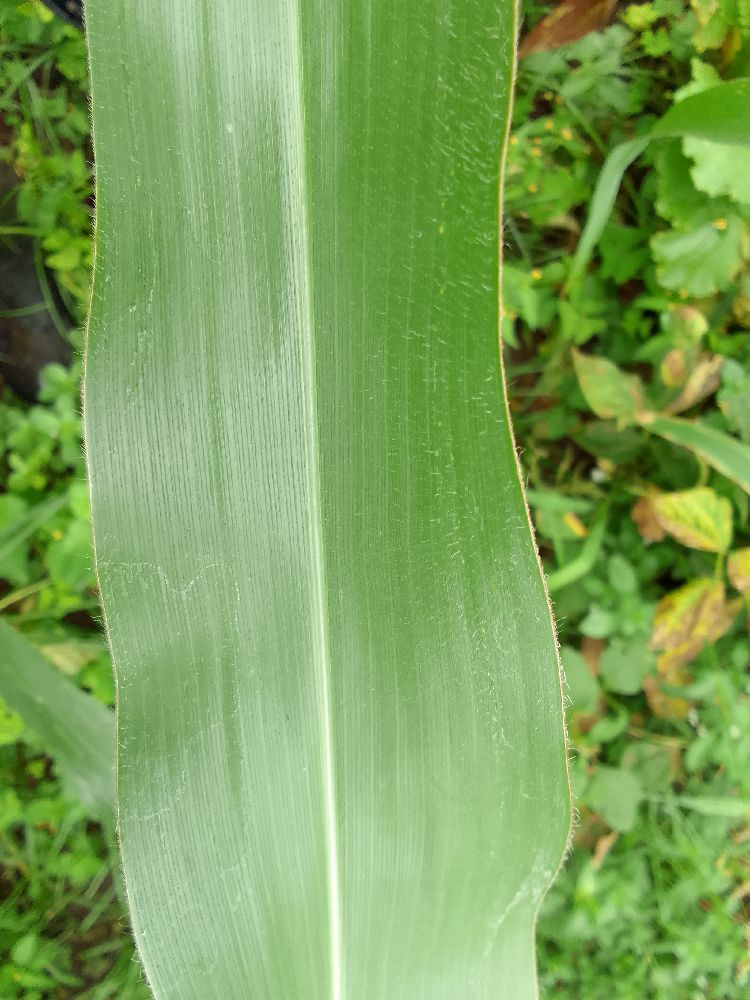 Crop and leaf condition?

maize, healthy
